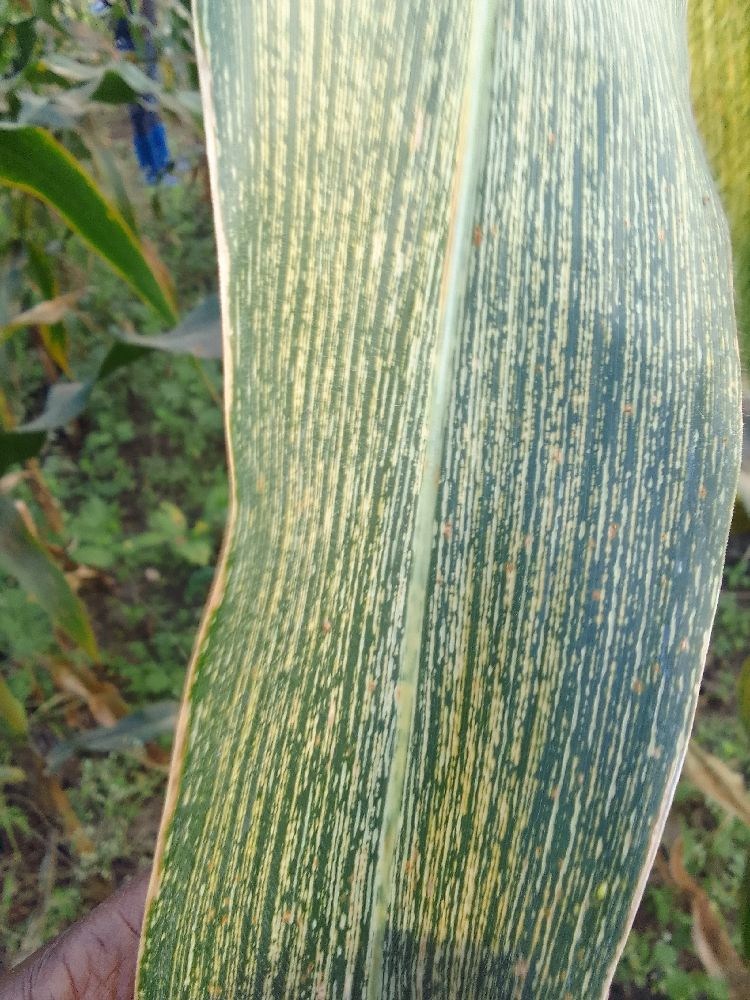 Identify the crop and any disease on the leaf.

maize, maize streak virus
